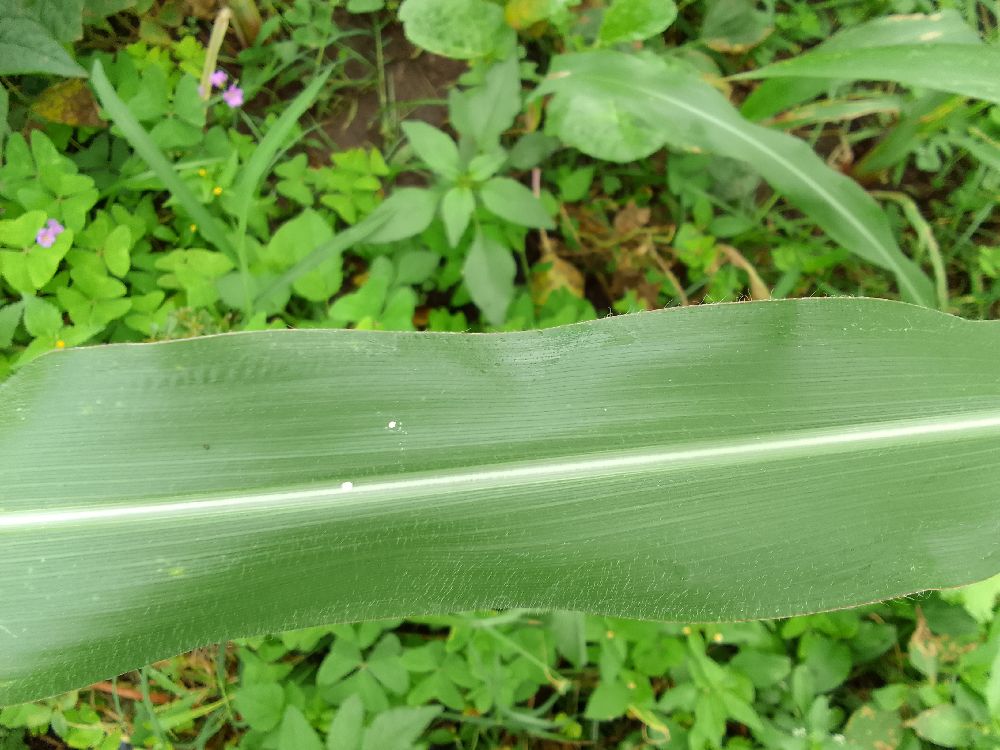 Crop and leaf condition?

maize, healthy
